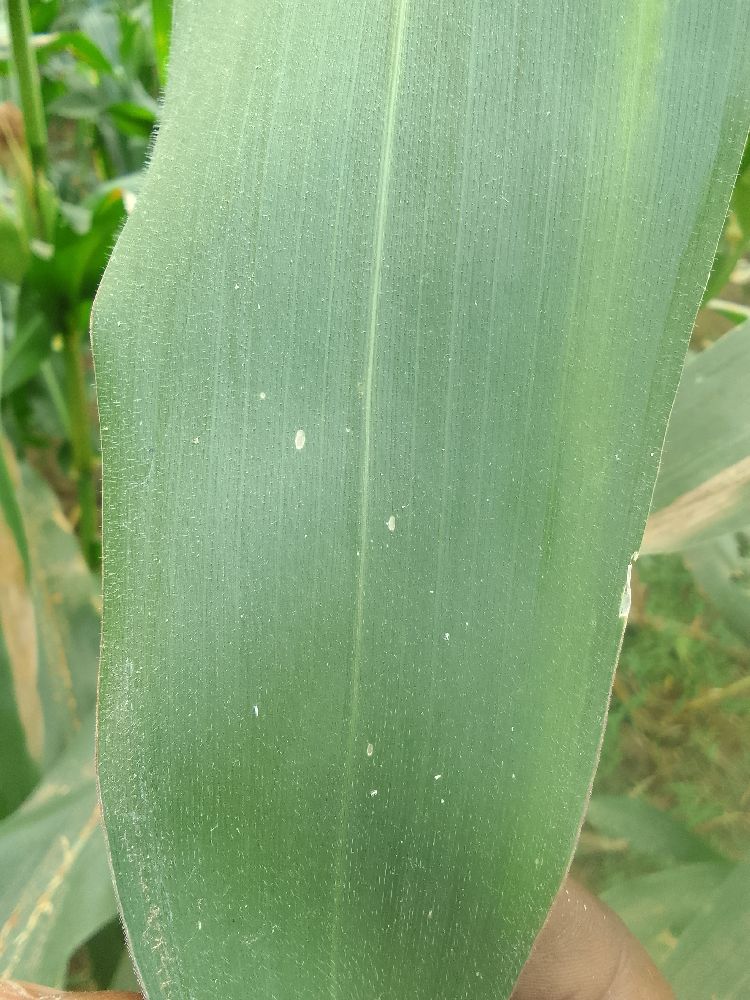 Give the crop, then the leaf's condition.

maize, healthy
